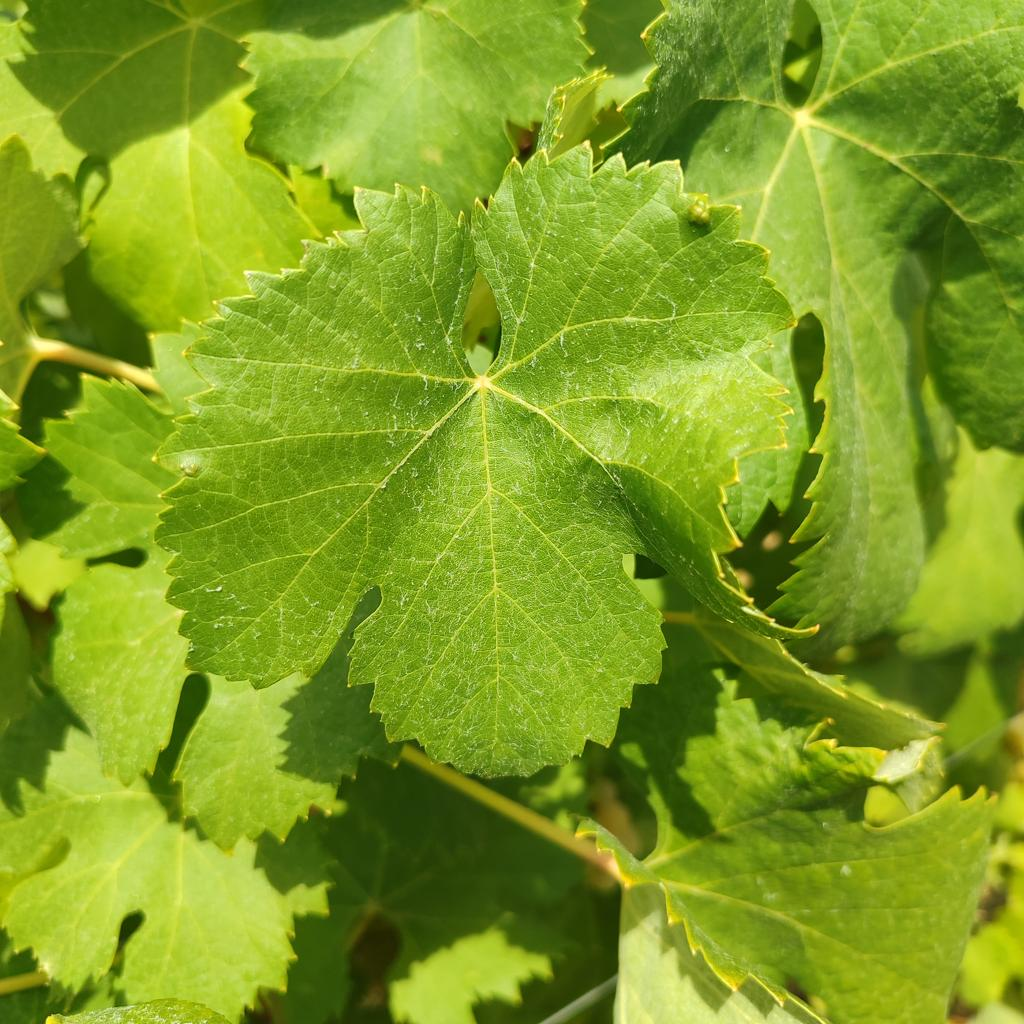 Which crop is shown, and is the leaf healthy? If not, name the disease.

grapevine, erineum mite
